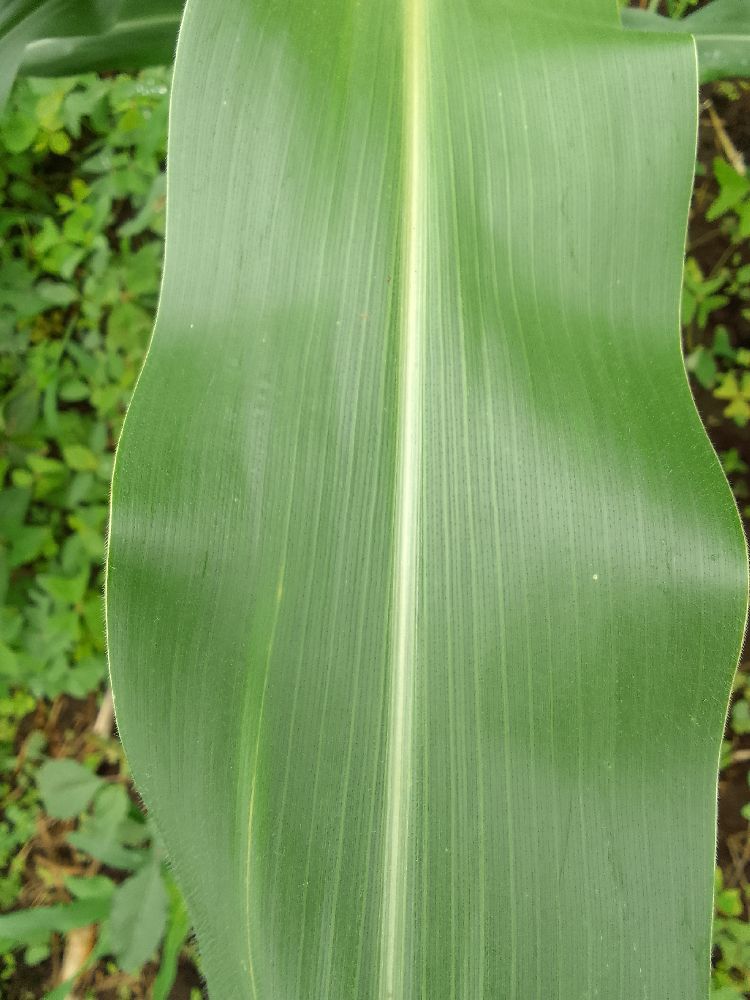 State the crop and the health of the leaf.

maize, healthy
